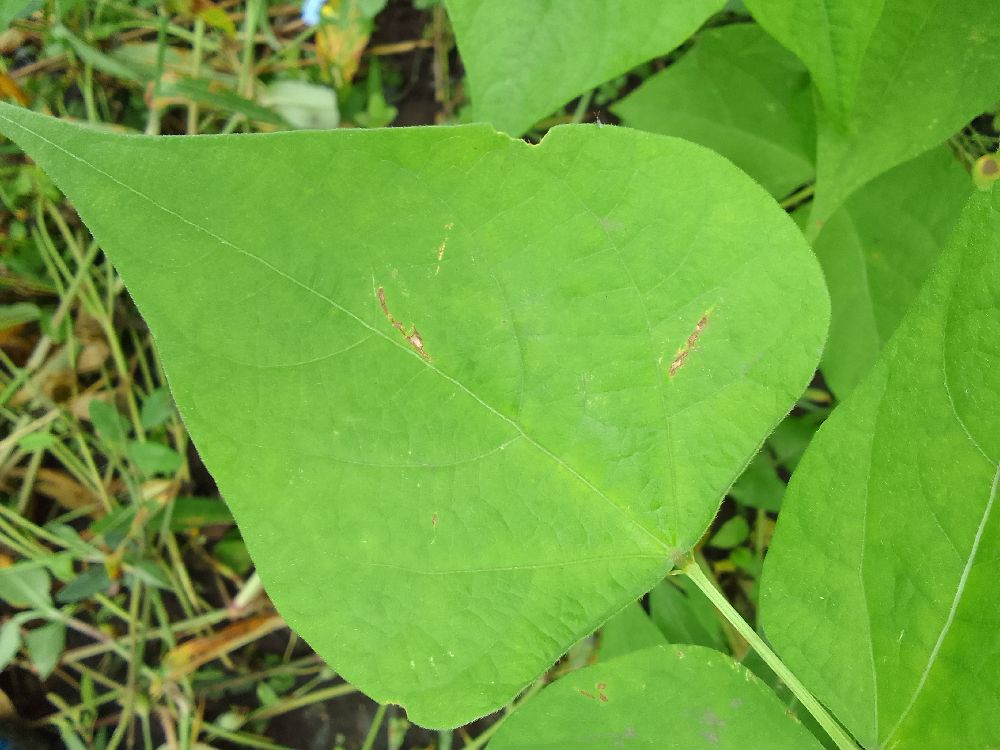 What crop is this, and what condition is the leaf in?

common bean, healthy
